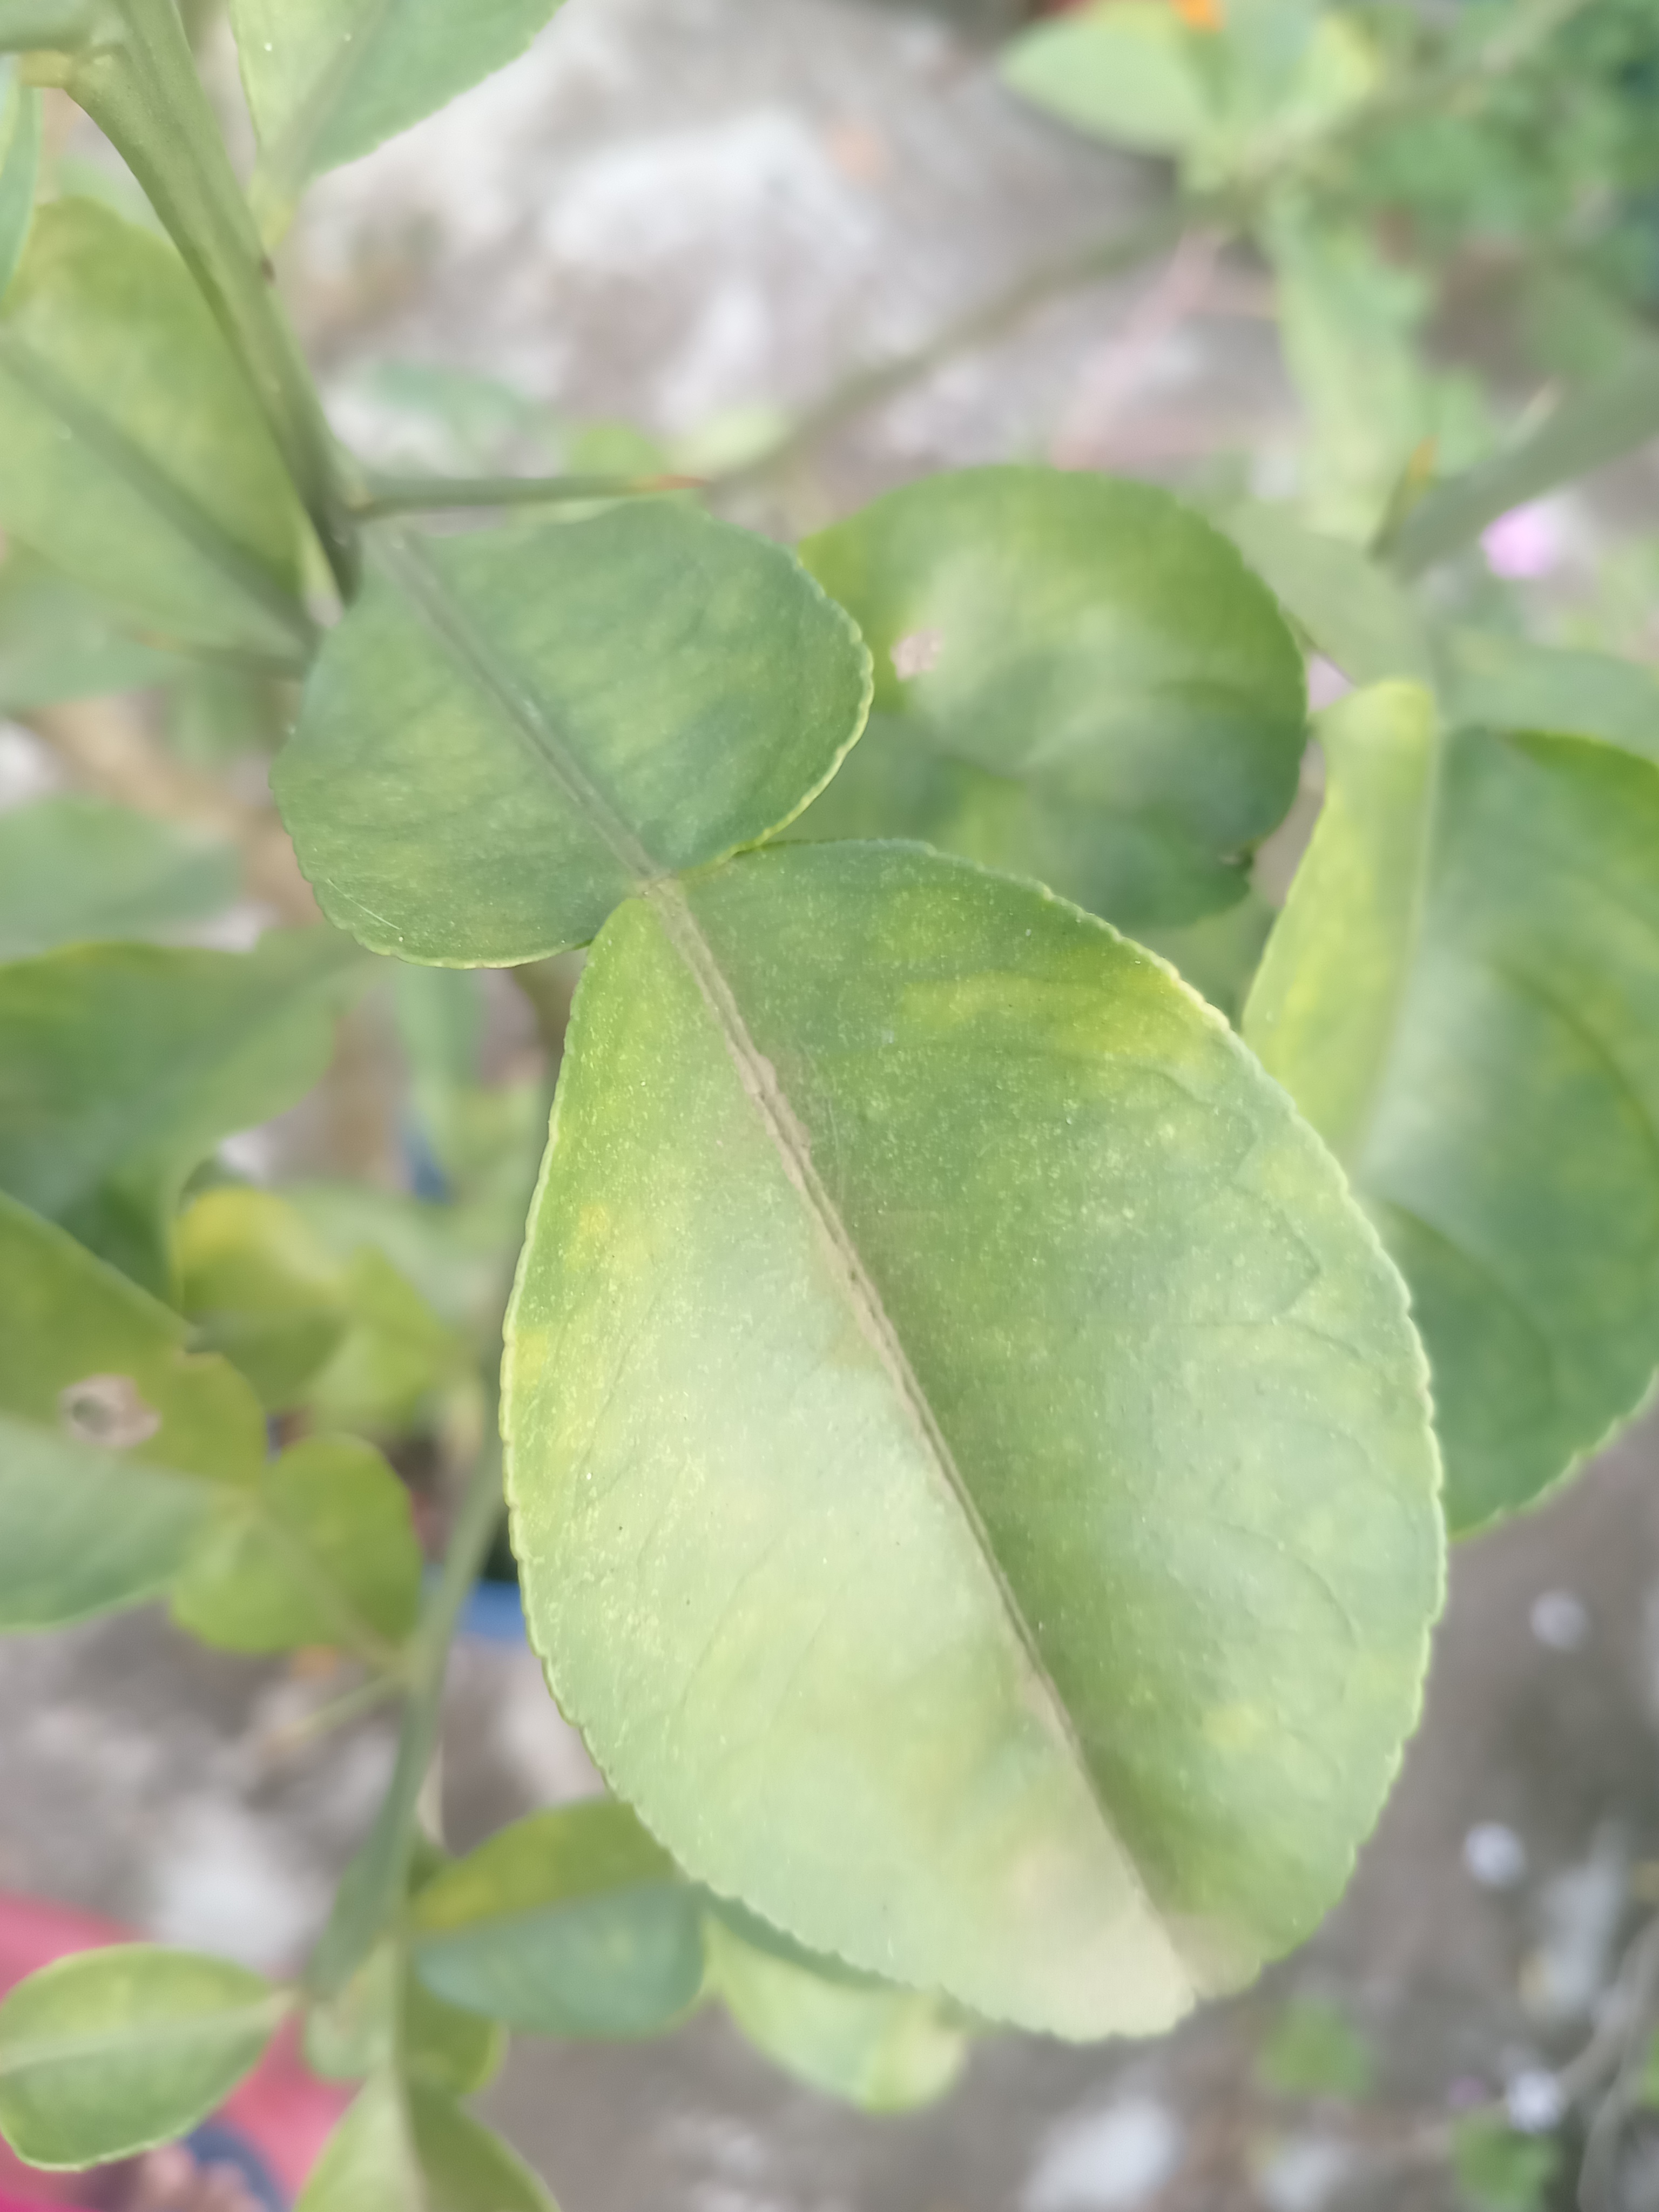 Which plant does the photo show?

lemon
